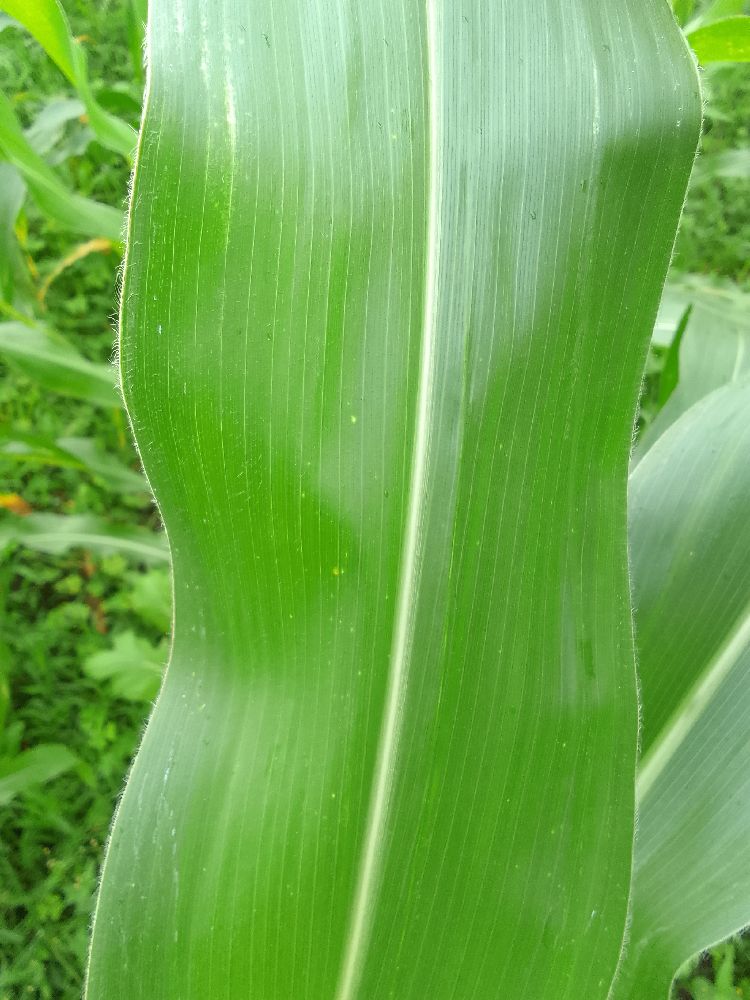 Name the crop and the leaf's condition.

maize, healthy
